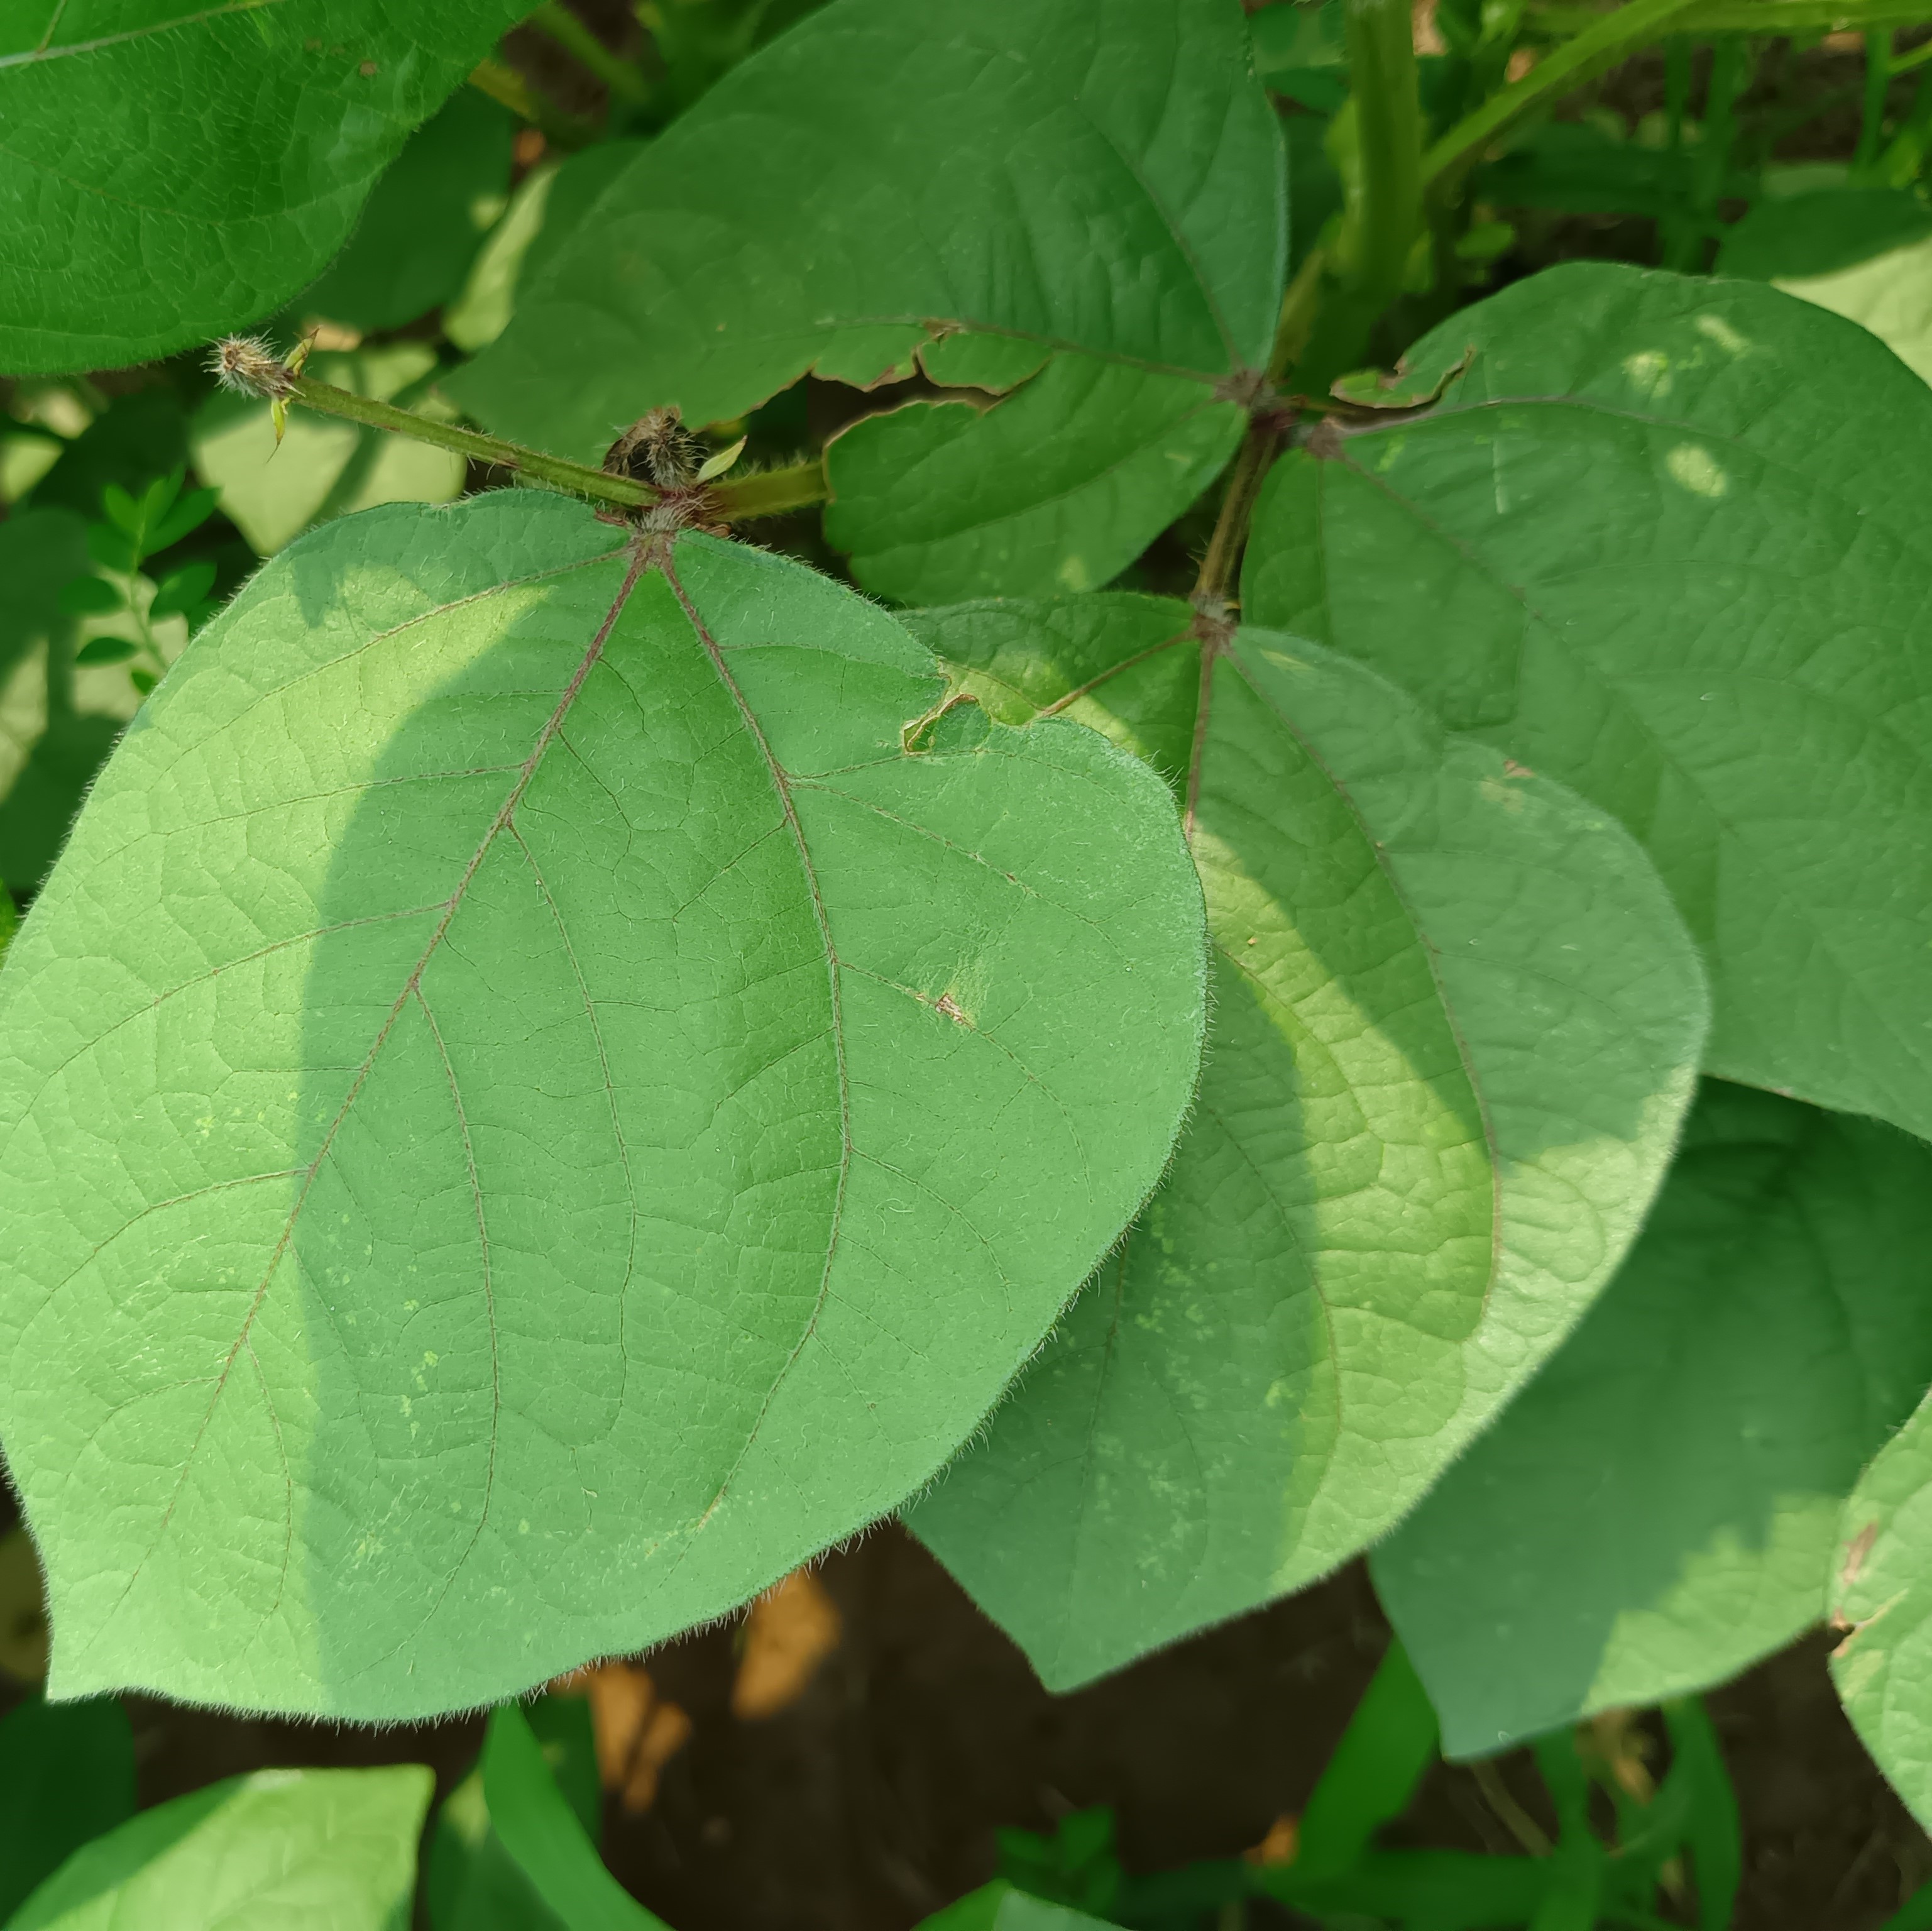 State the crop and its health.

mungbean, healthy
